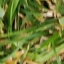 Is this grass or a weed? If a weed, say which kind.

grass
